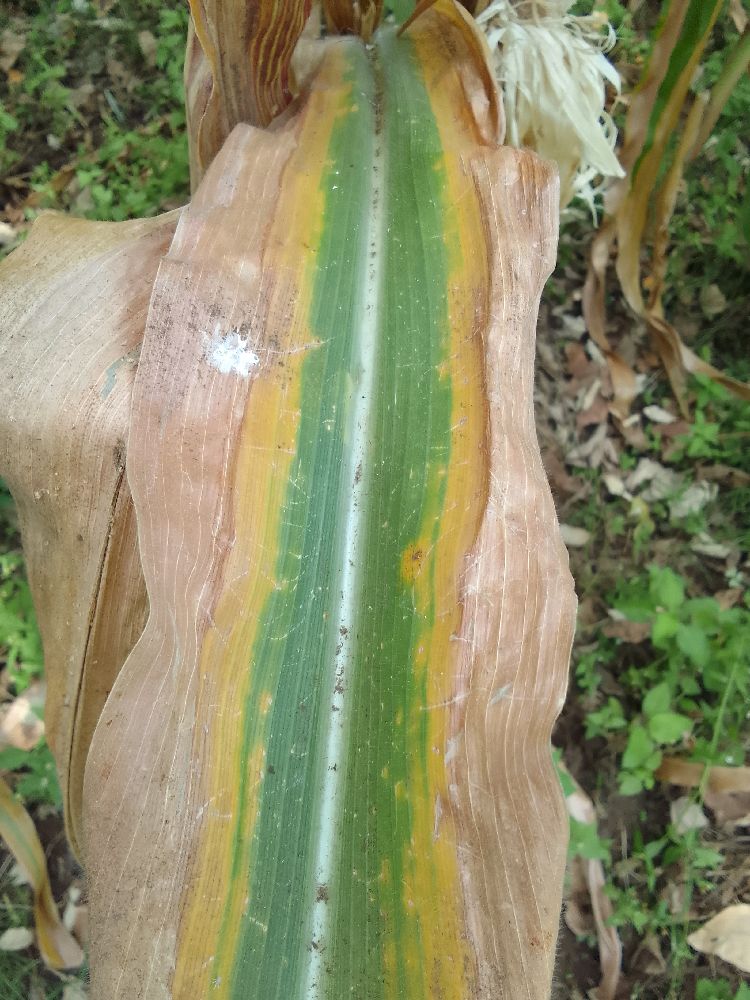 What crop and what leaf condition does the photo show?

maize, maize lethal necrosis
